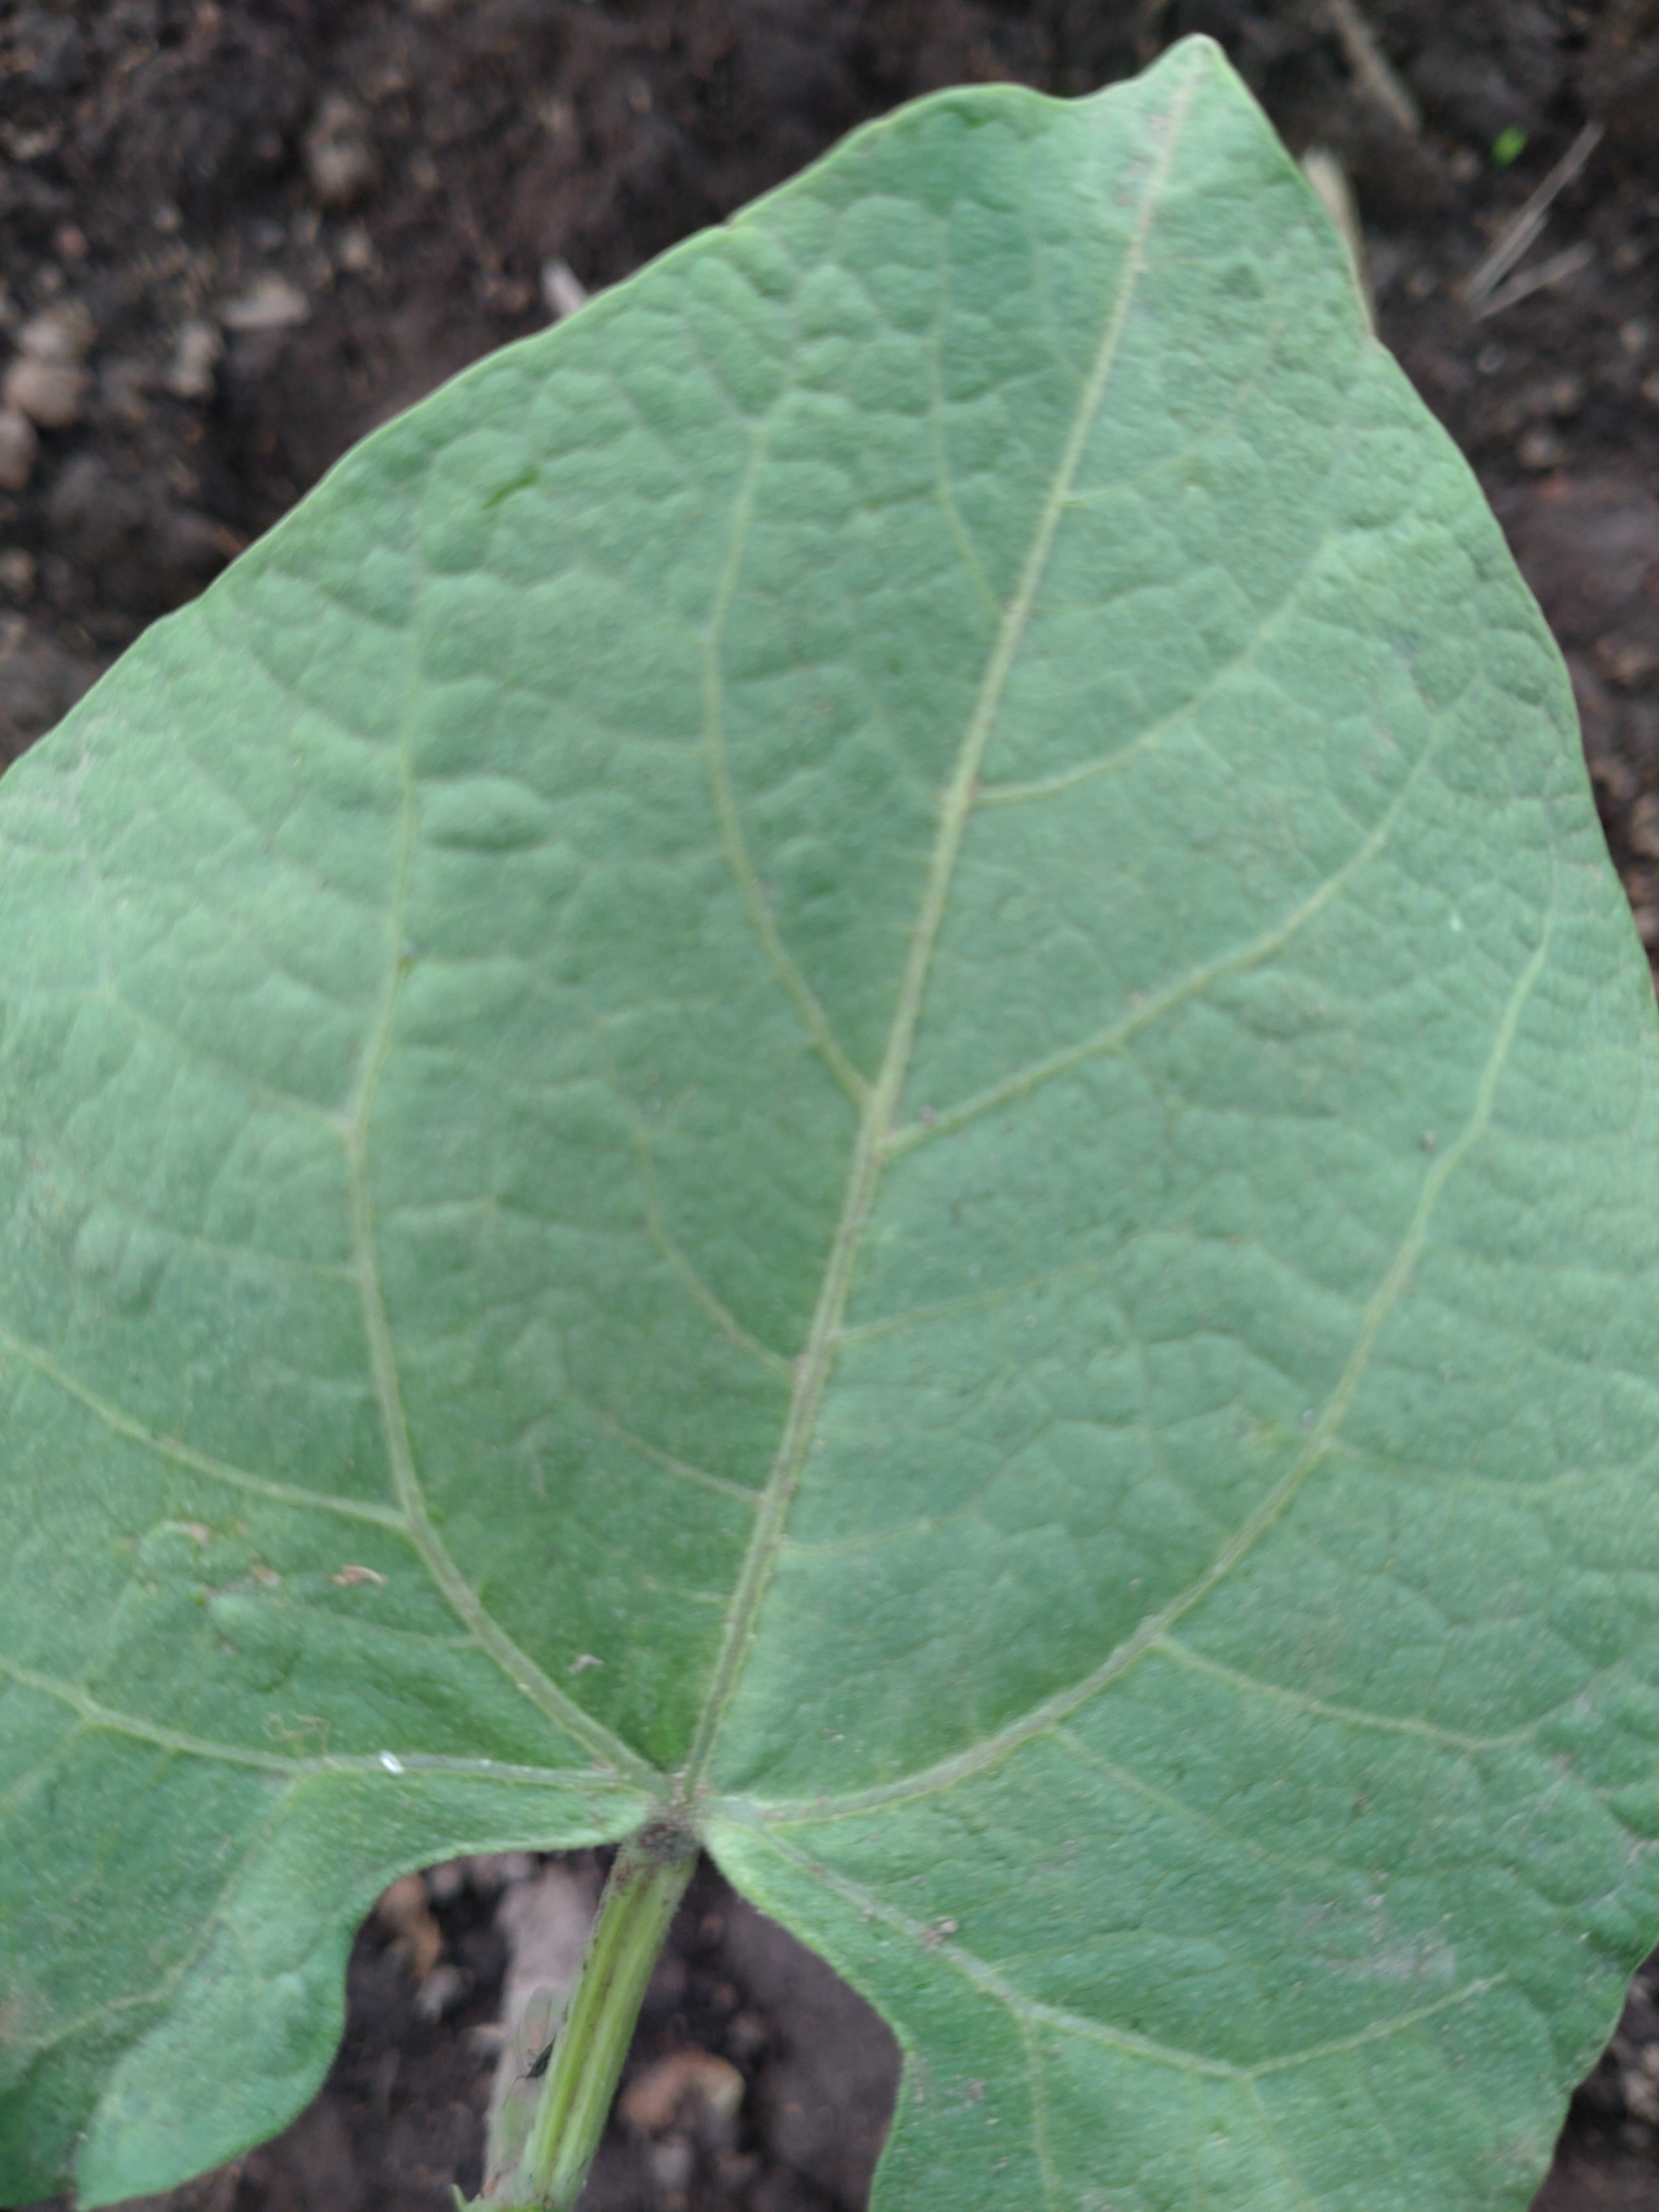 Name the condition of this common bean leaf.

healthy
